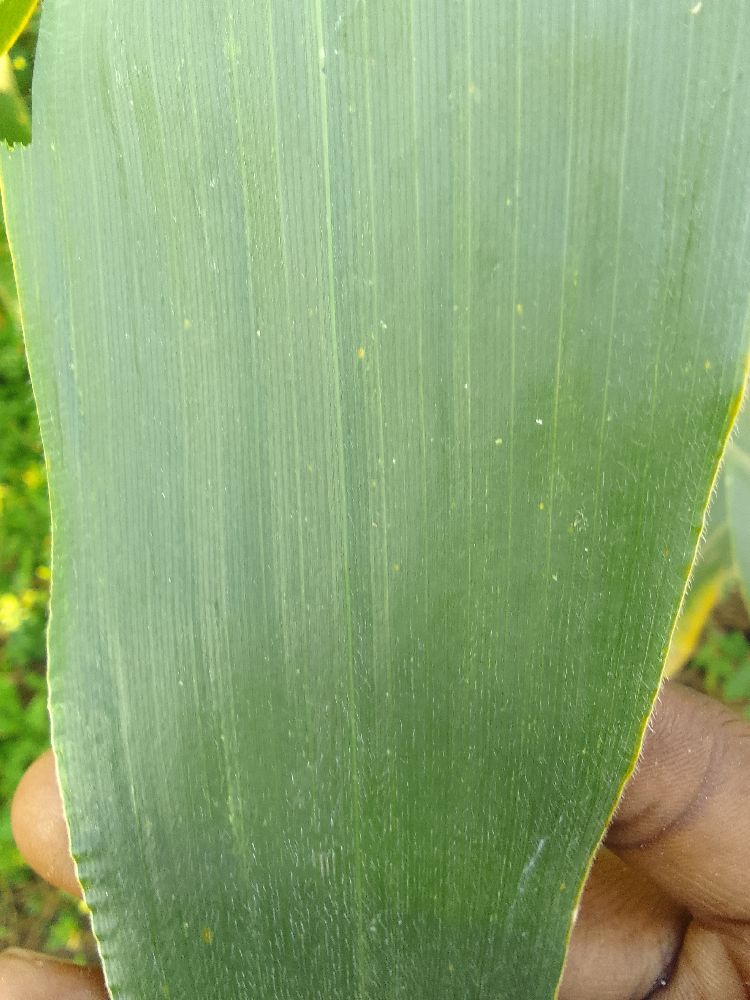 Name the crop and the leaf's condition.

maize, healthy
